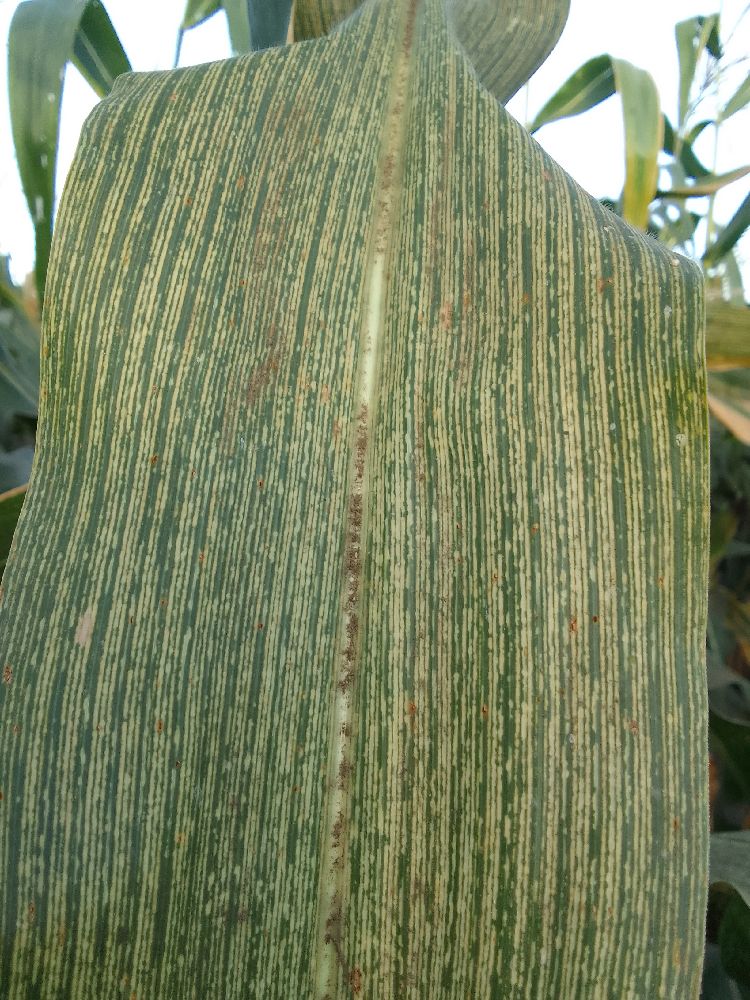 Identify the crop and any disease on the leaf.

maize, maize streak virus
